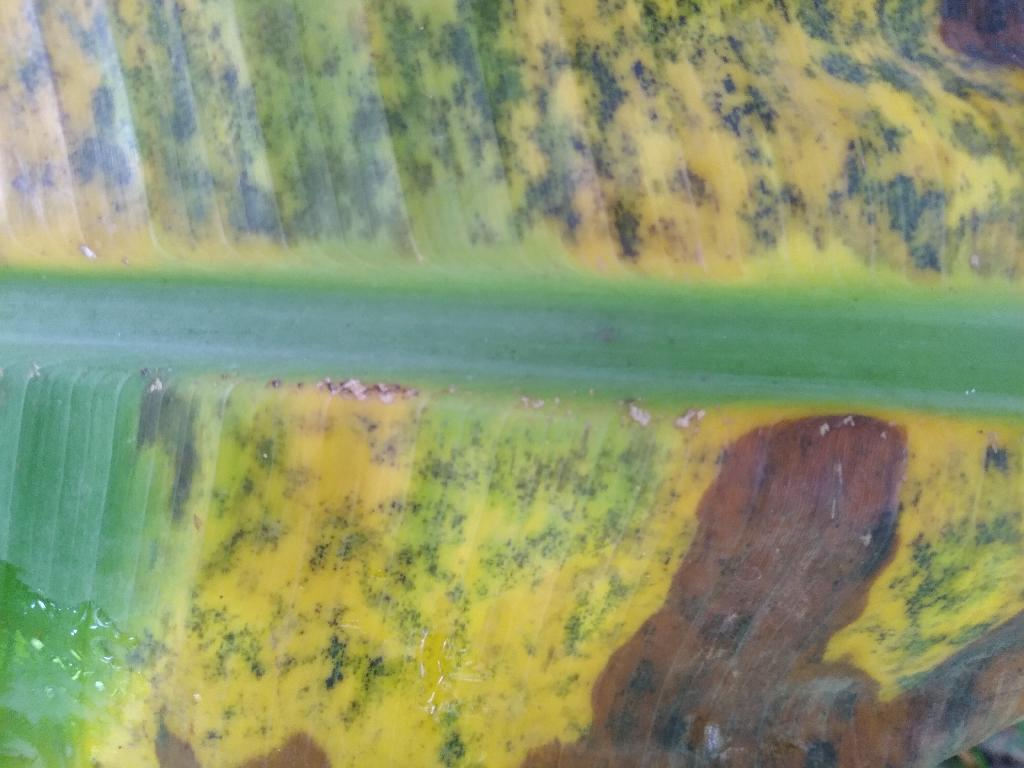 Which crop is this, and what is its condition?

banana, black sigatoka
